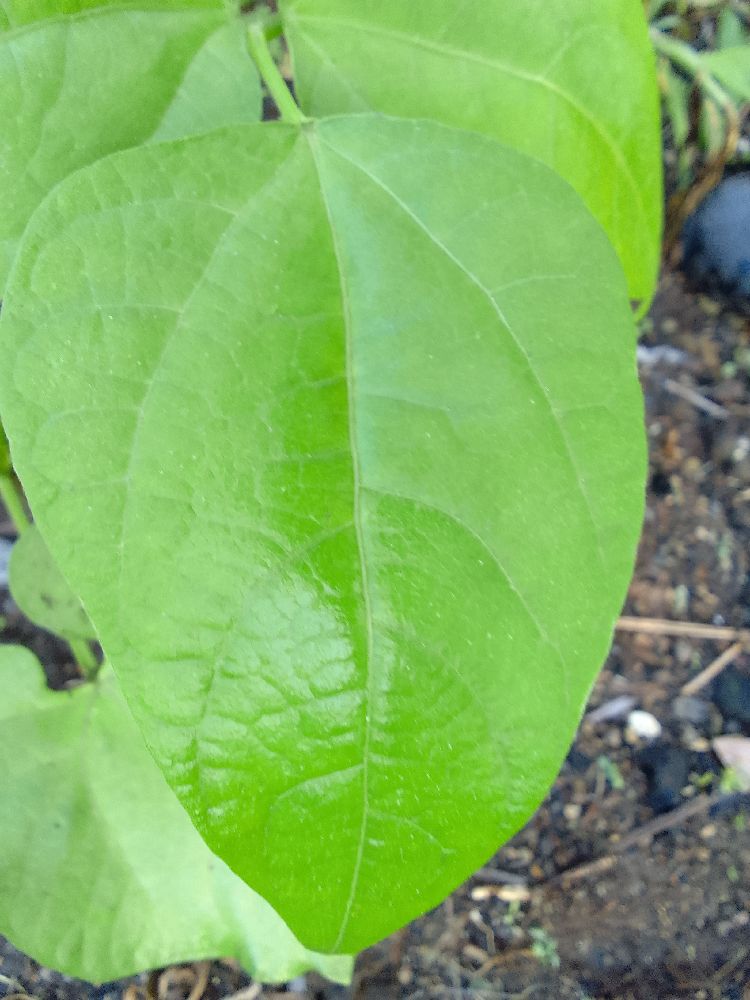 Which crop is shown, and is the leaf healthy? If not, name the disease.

common bean, healthy
